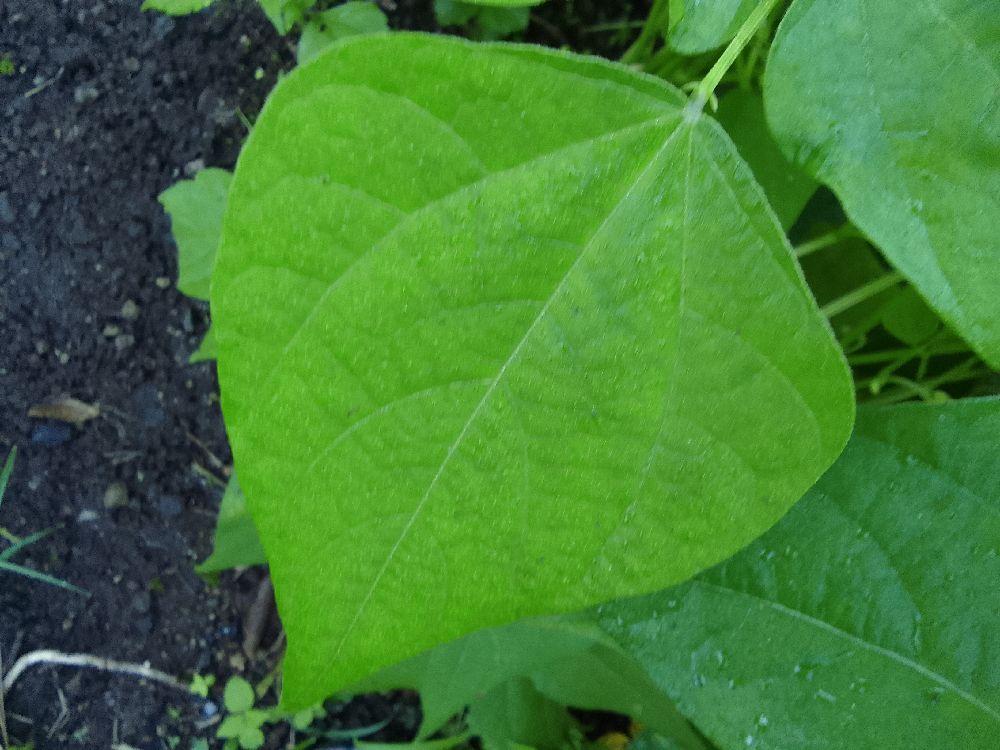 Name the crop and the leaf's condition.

common bean, healthy
